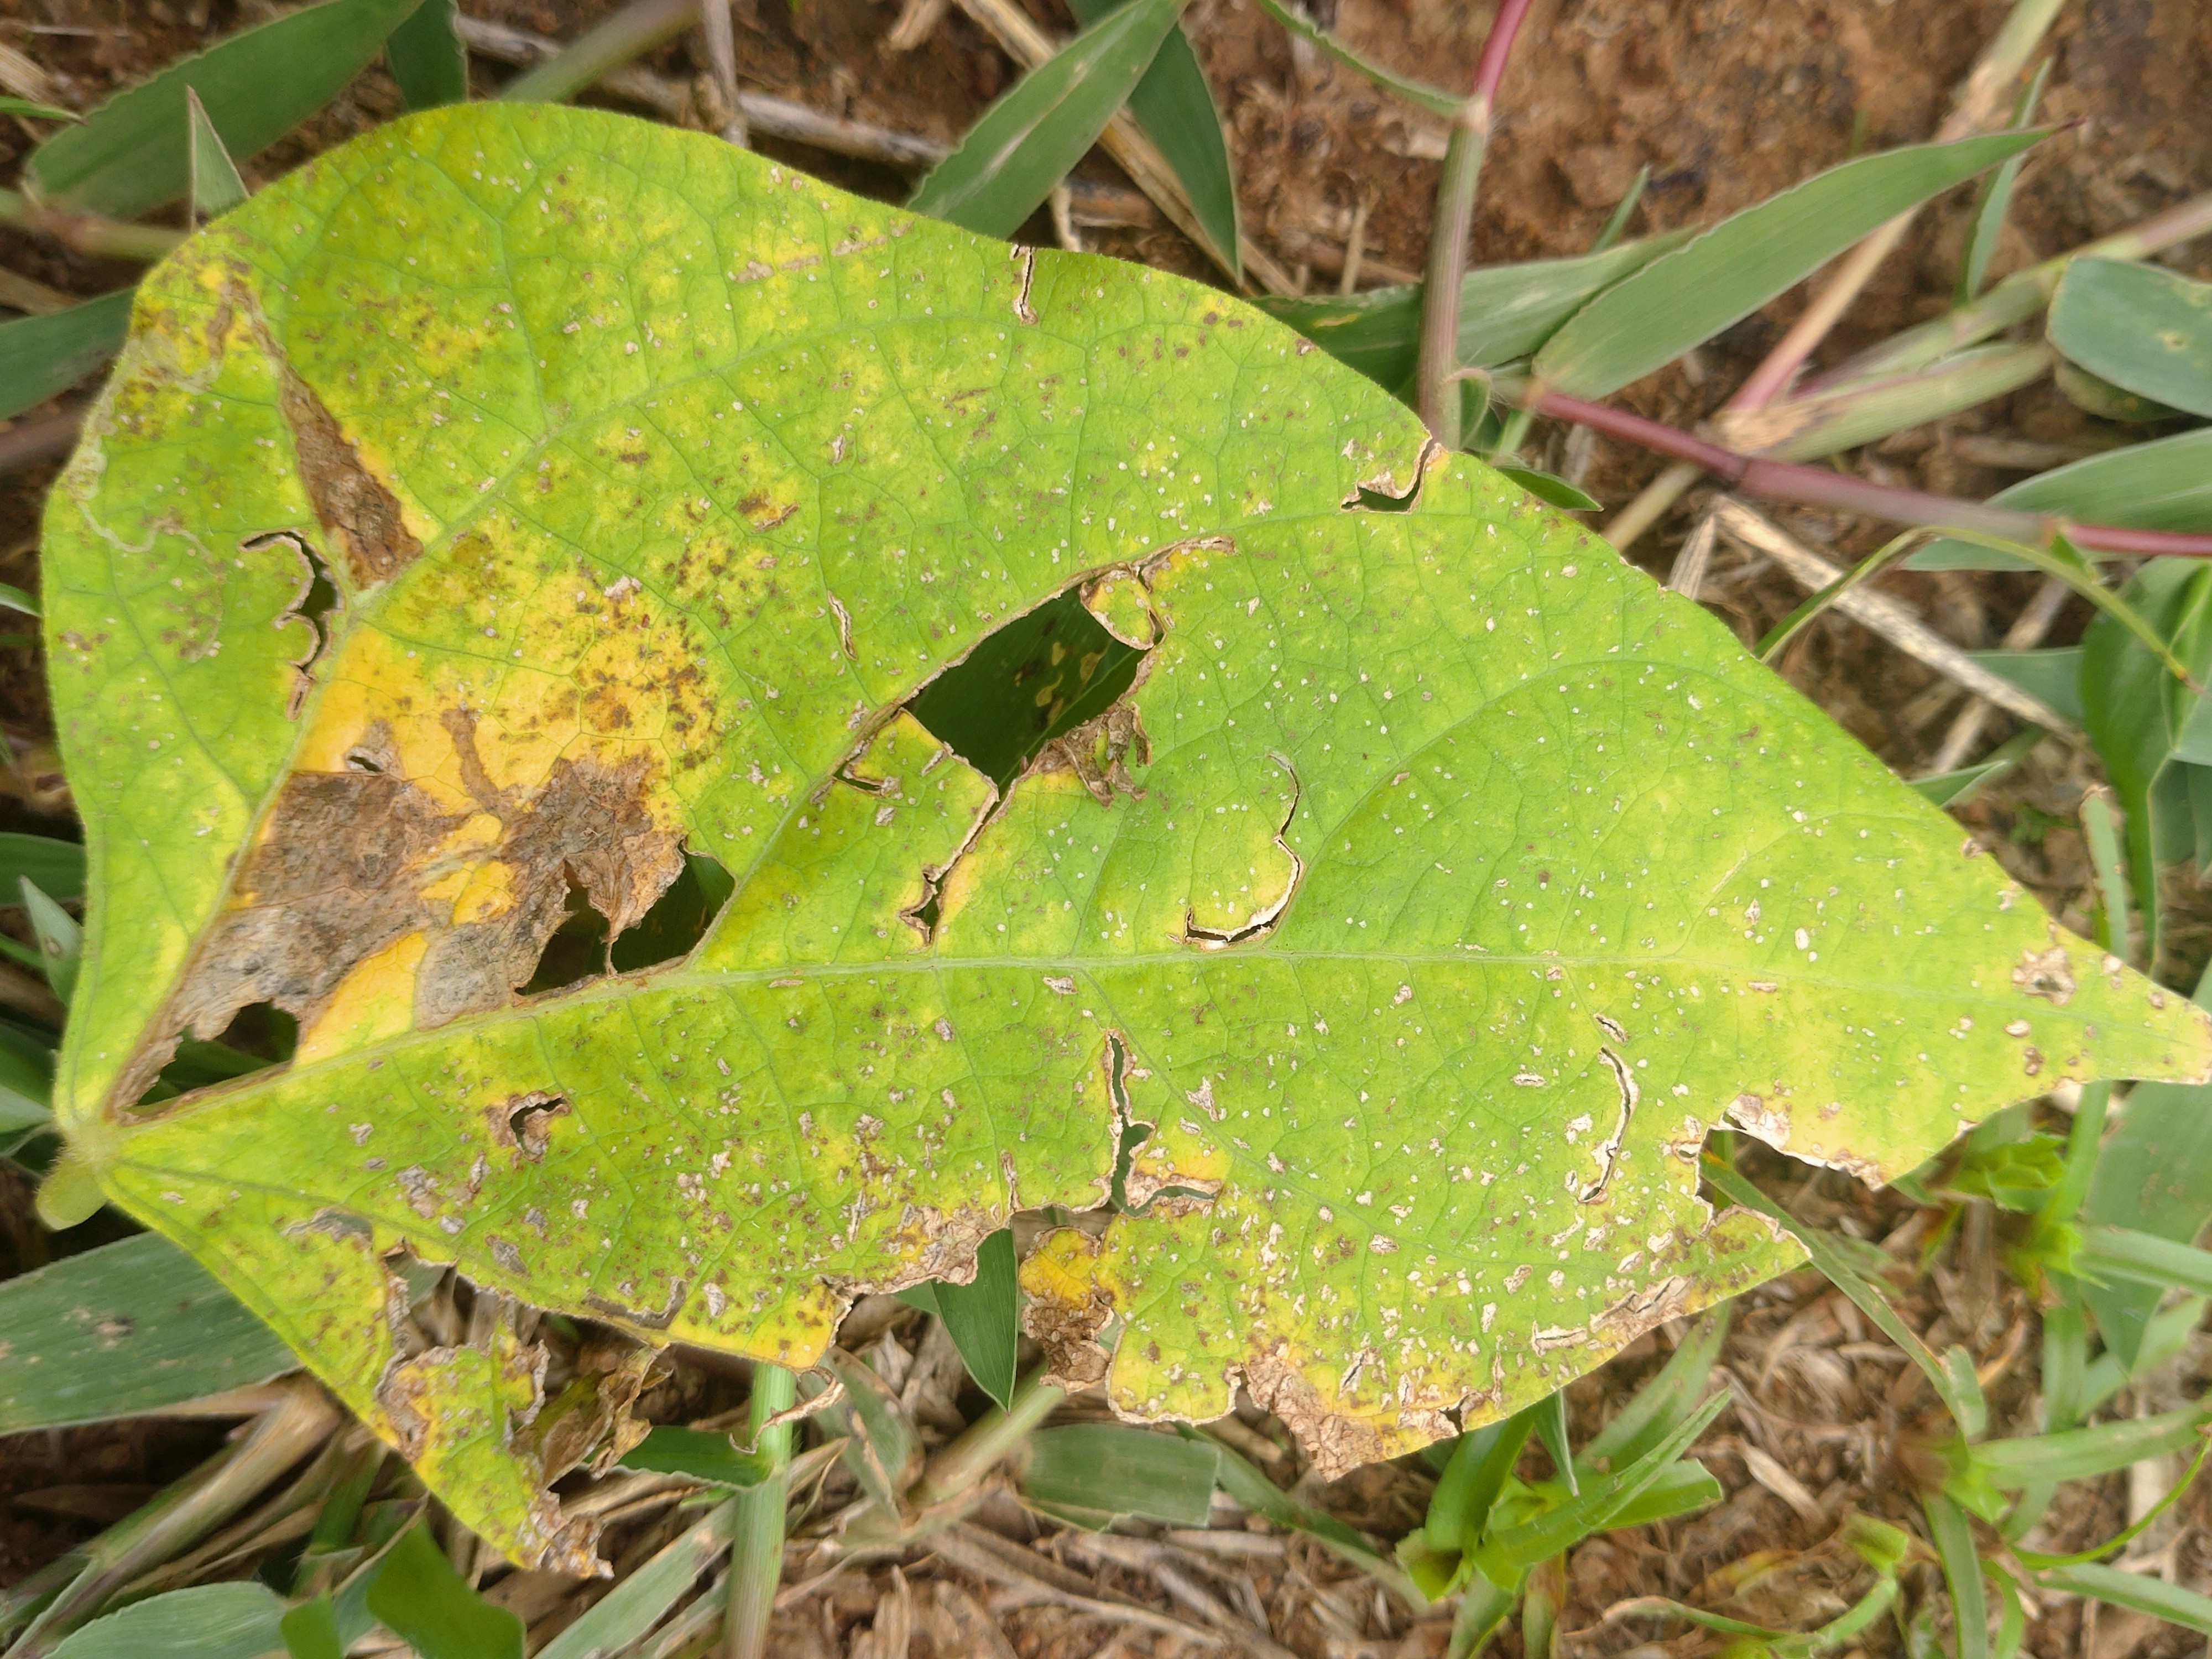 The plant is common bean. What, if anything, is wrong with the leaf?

rust
